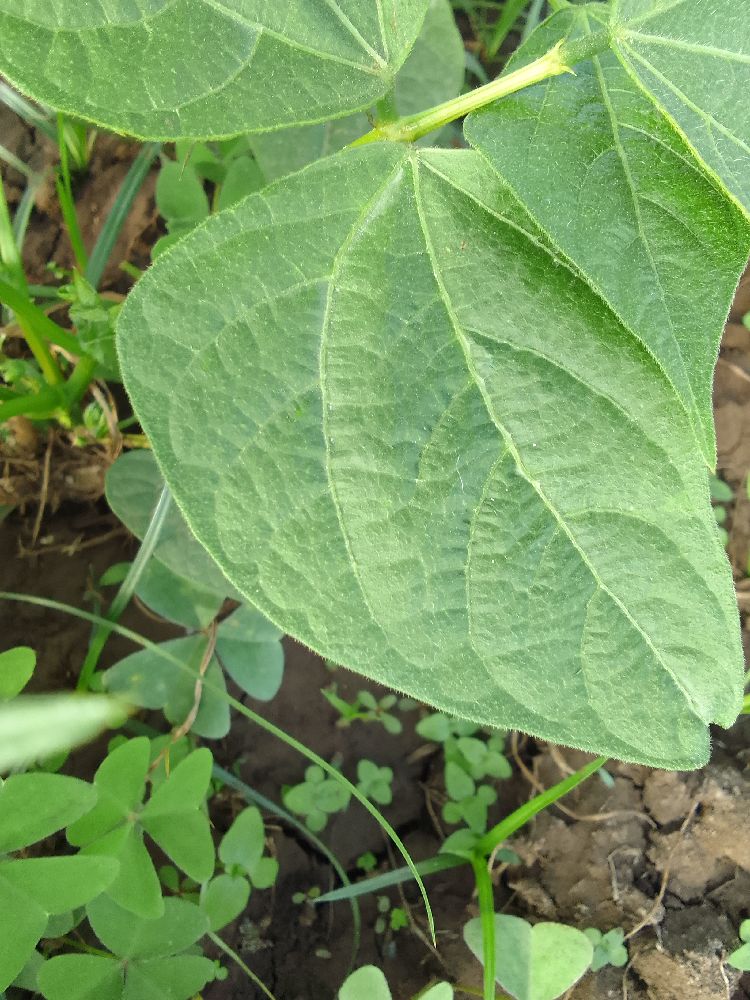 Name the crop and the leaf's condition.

common bean, healthy
